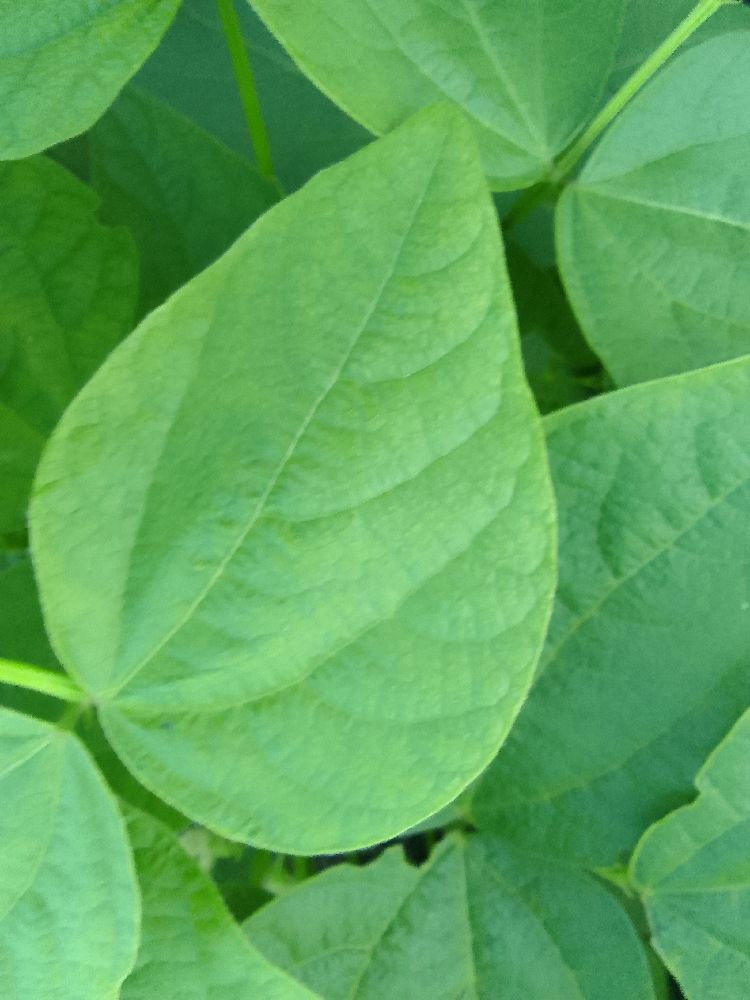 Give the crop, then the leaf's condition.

common bean, healthy
